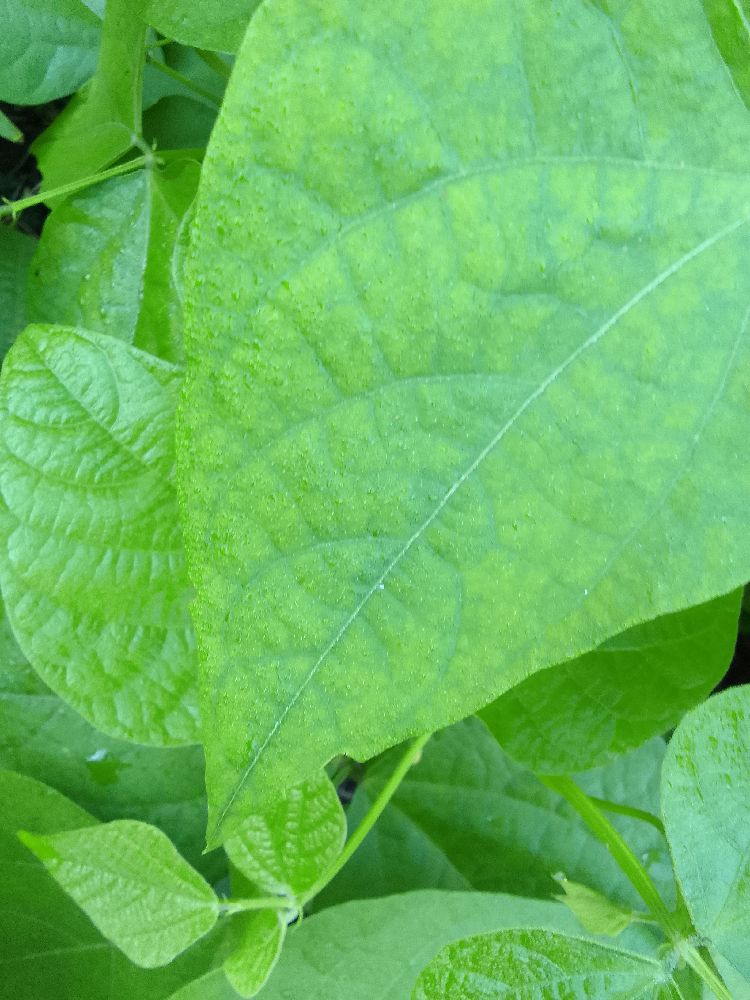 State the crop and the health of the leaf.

common bean, healthy
